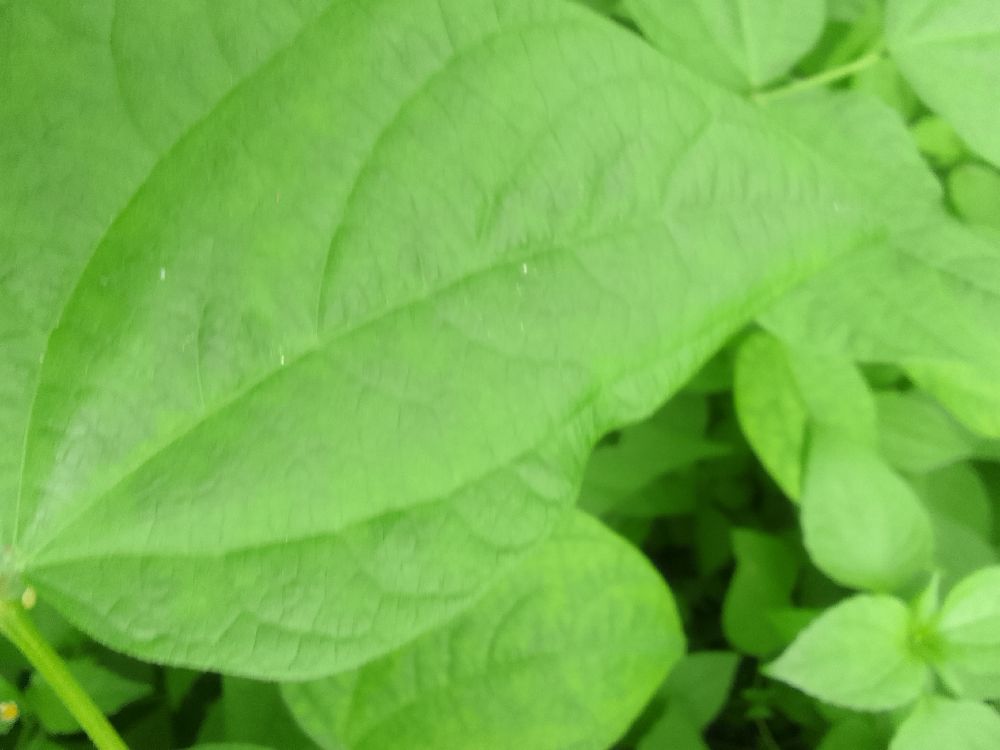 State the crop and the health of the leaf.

common bean, healthy
